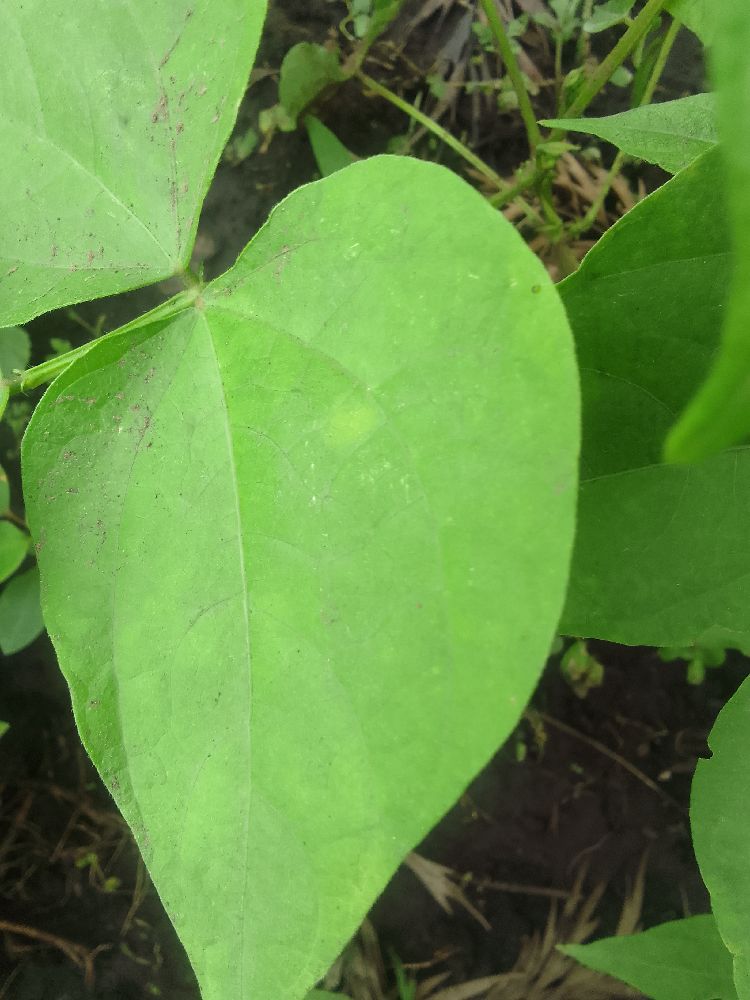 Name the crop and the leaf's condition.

common bean, healthy
